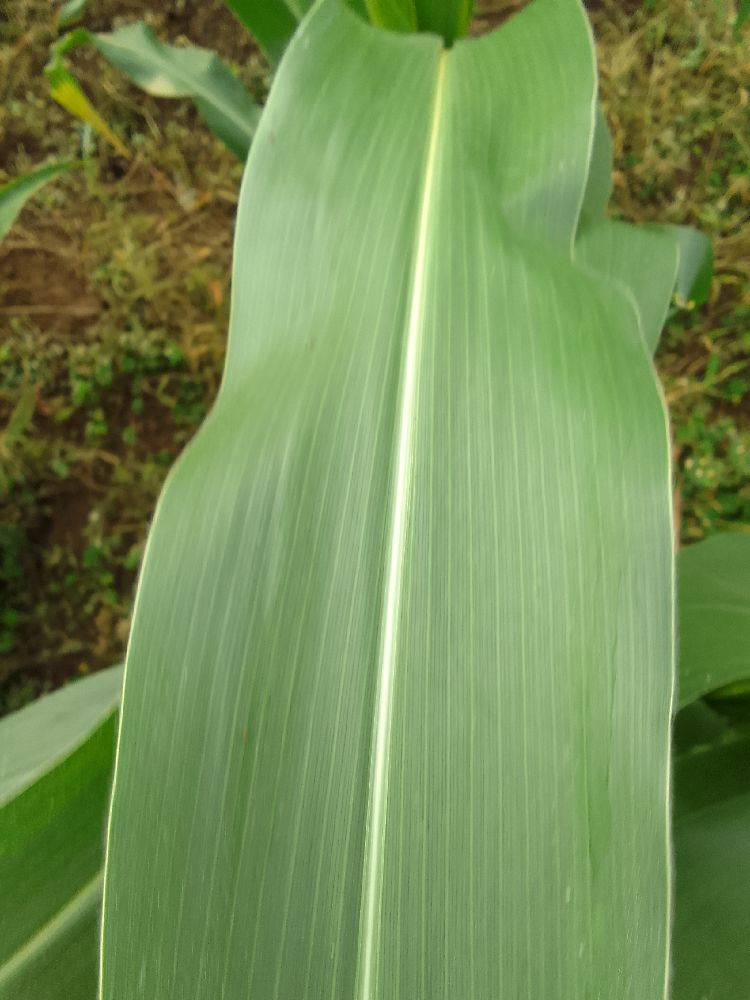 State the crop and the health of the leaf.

maize, healthy
